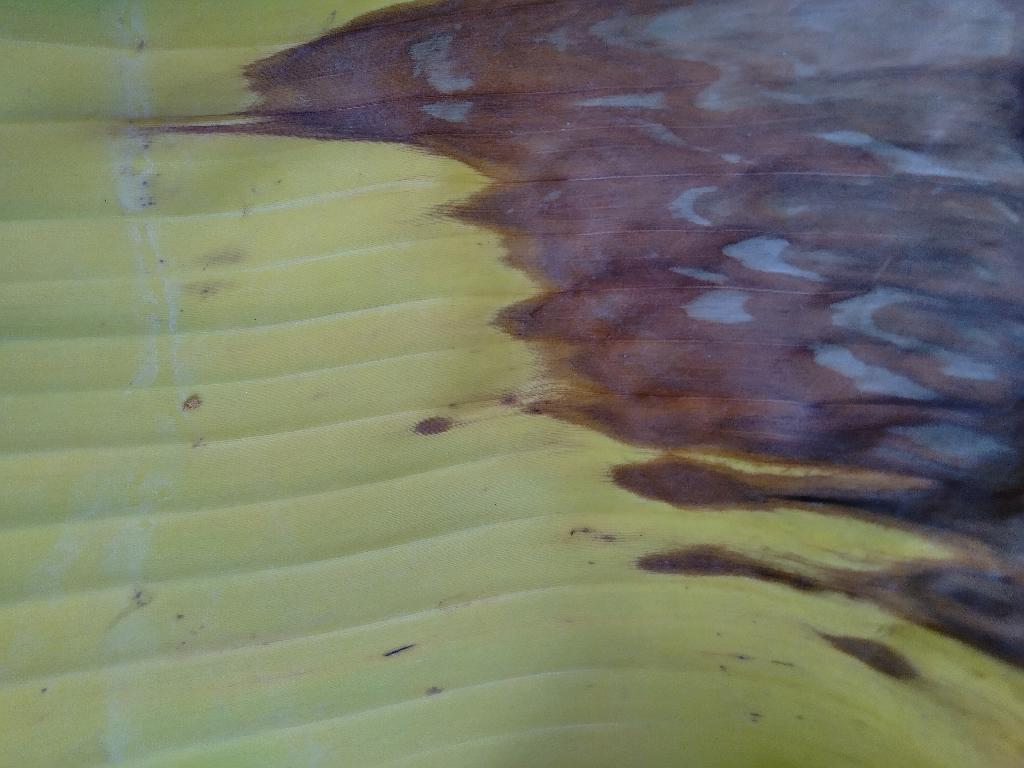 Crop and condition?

banana, fusarium wilt race 1
